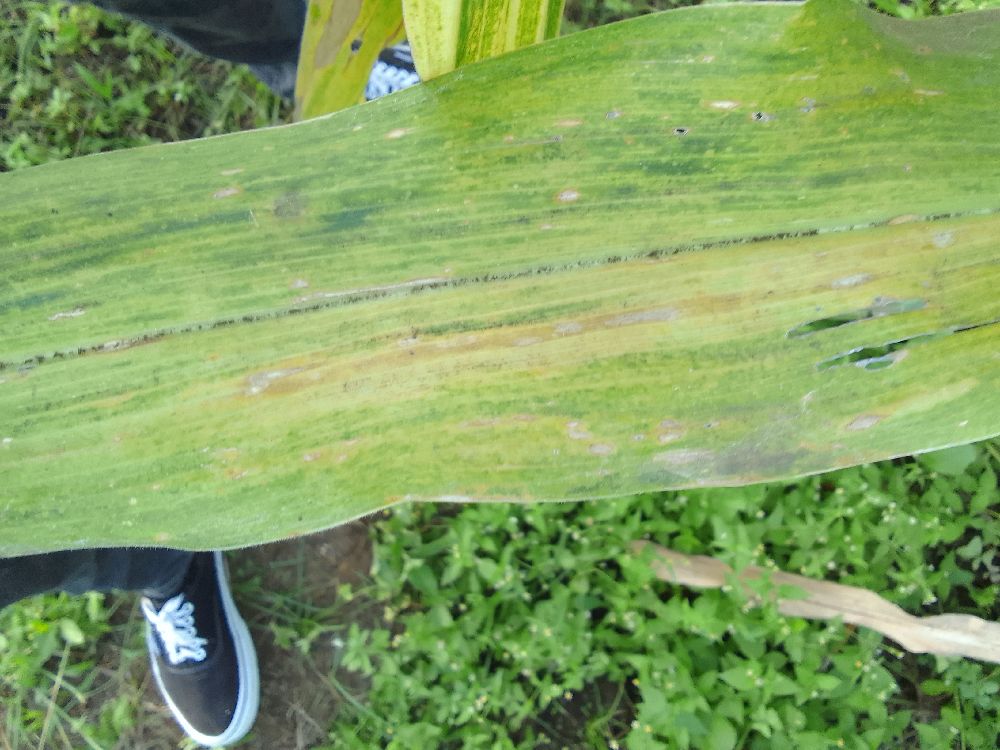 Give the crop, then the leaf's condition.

maize, maize lethal necrosis
